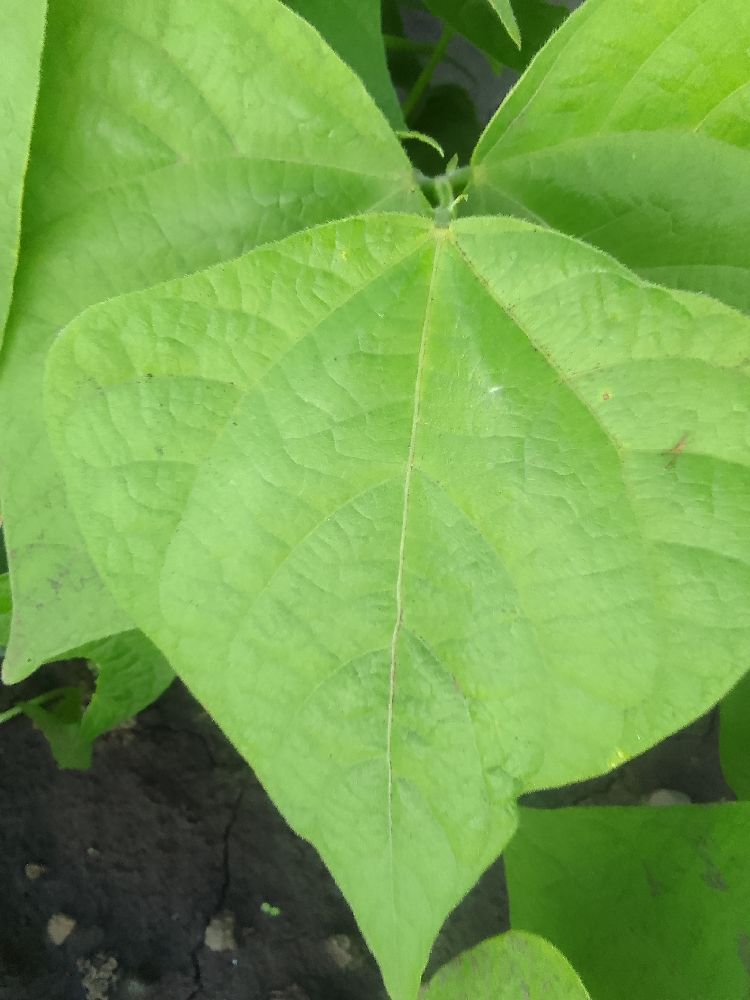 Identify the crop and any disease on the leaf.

common bean, healthy
